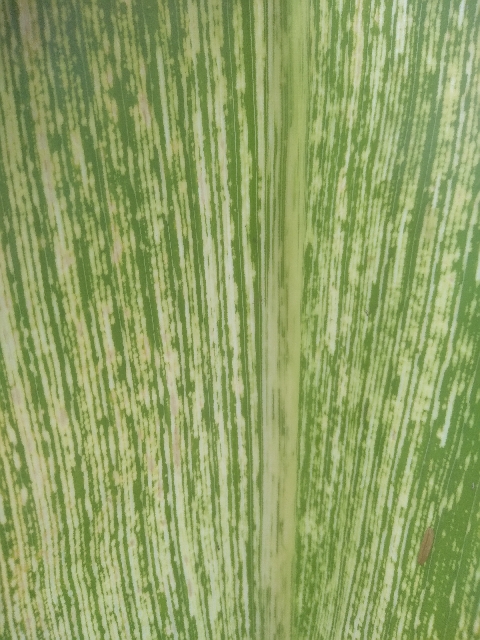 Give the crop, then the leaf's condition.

maize, maize streak virus
